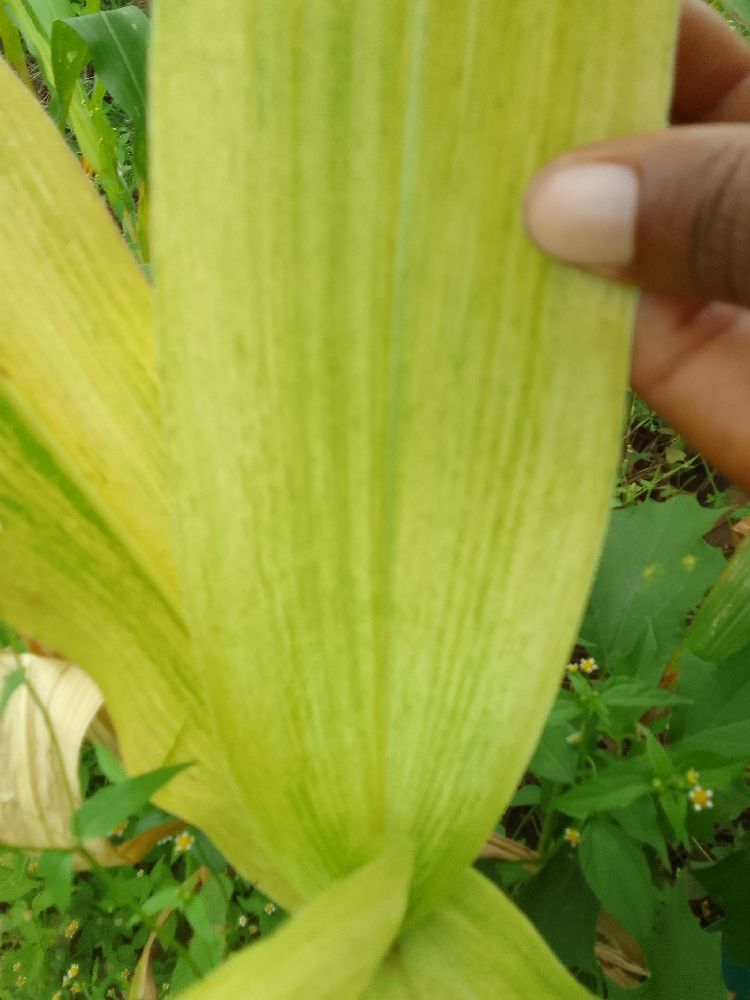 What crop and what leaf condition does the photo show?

maize, maize lethal necrosis
